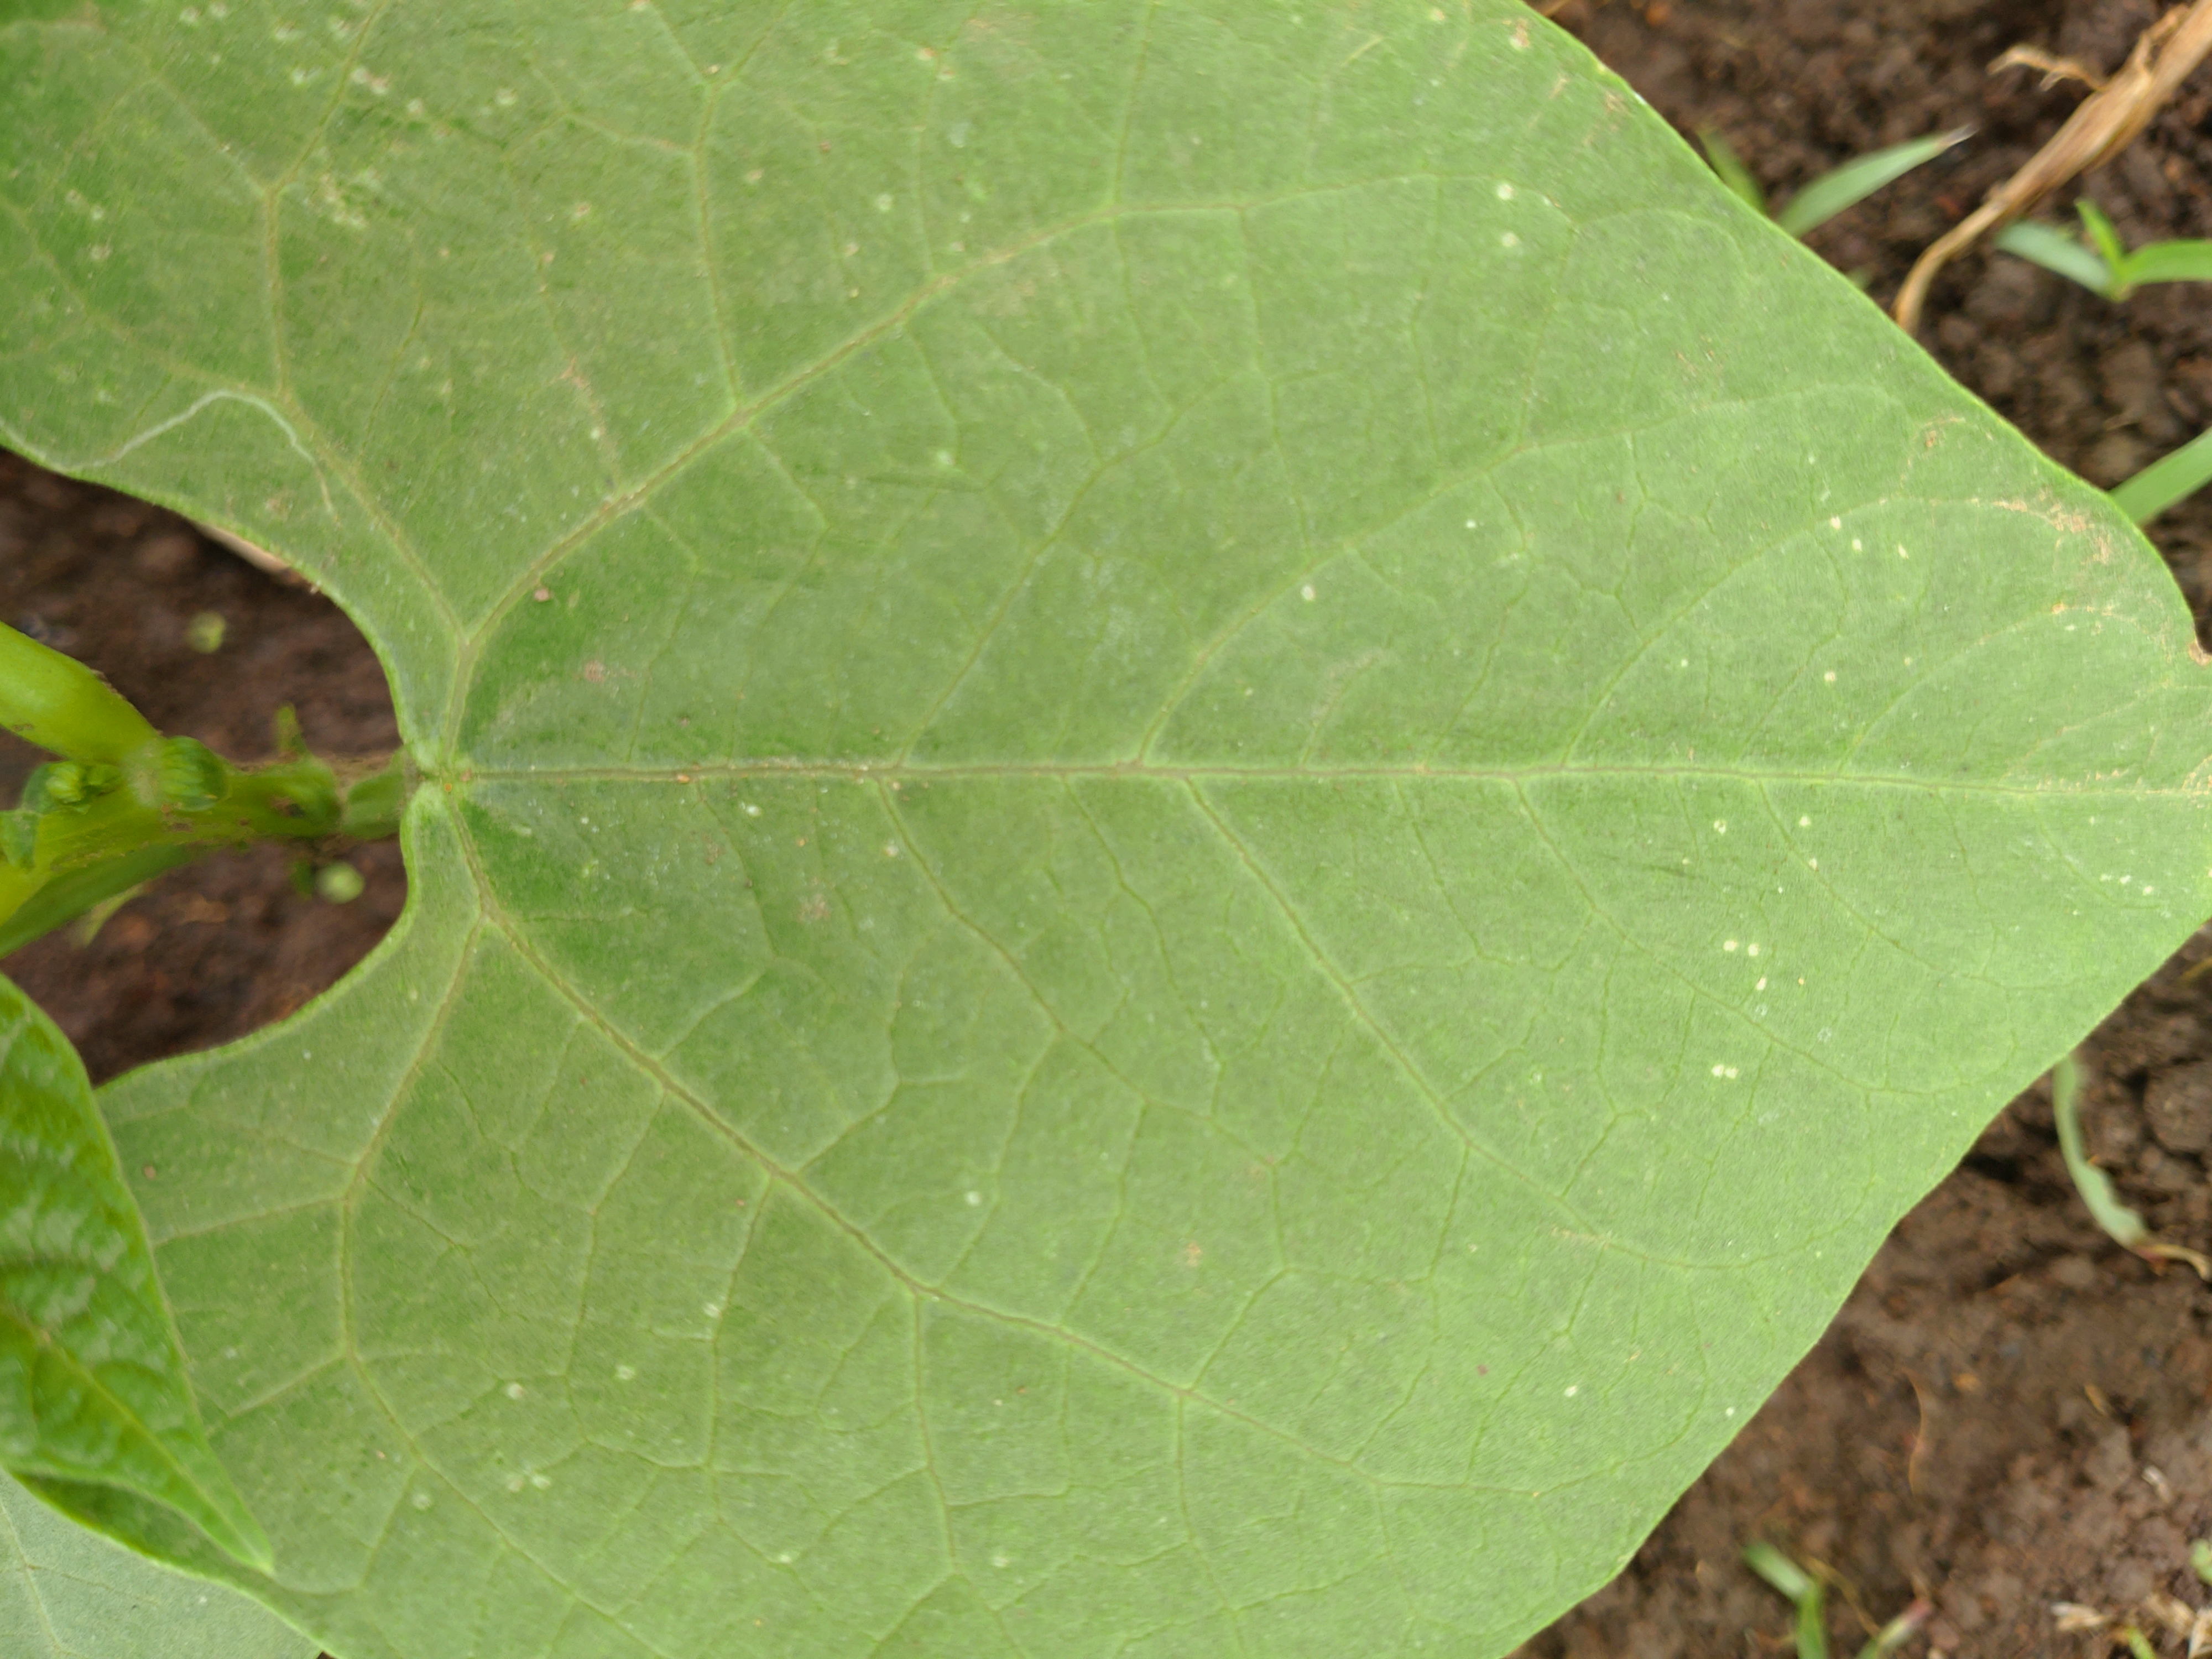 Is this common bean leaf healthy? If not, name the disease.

healthy
